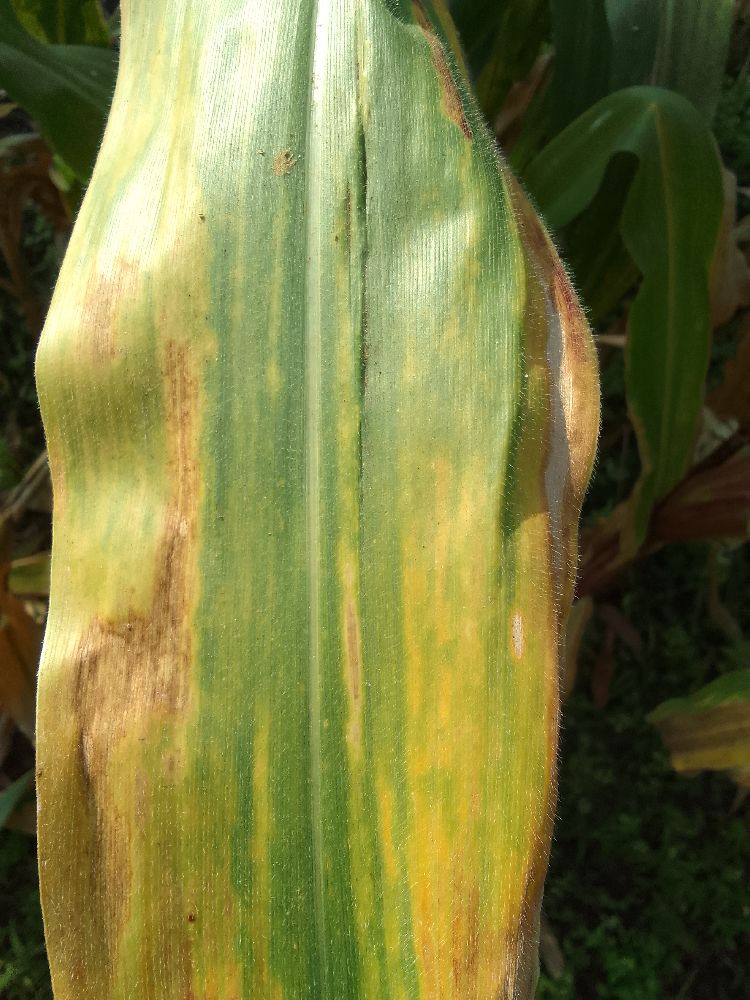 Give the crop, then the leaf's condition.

maize, maize lethal necrosis
